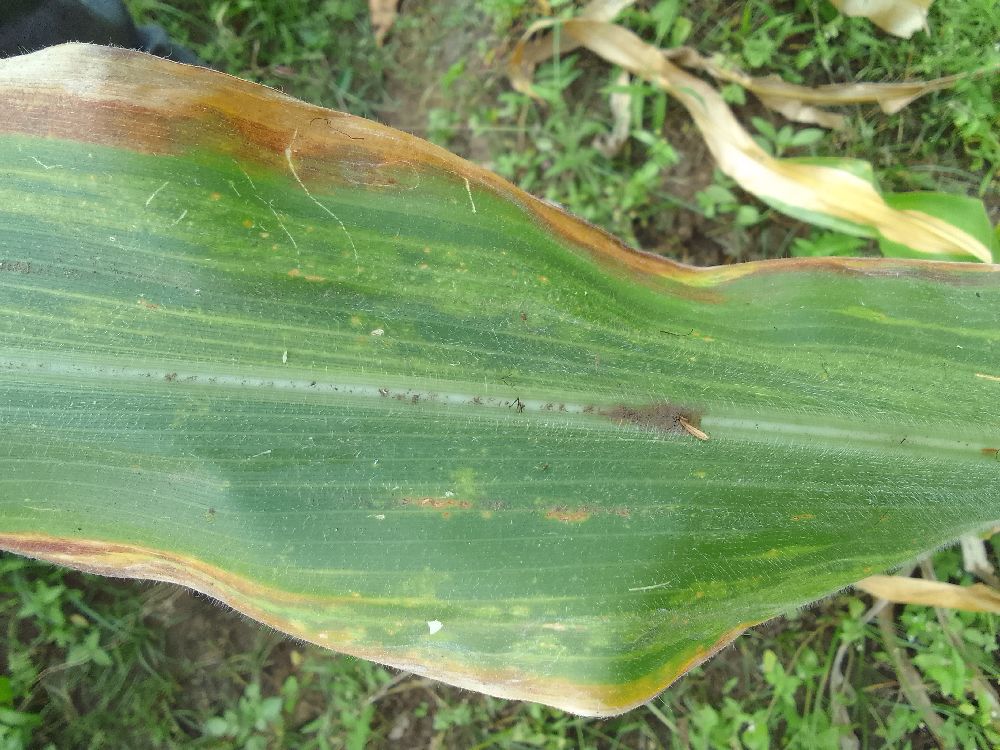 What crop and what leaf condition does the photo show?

maize, maize lethal necrosis
